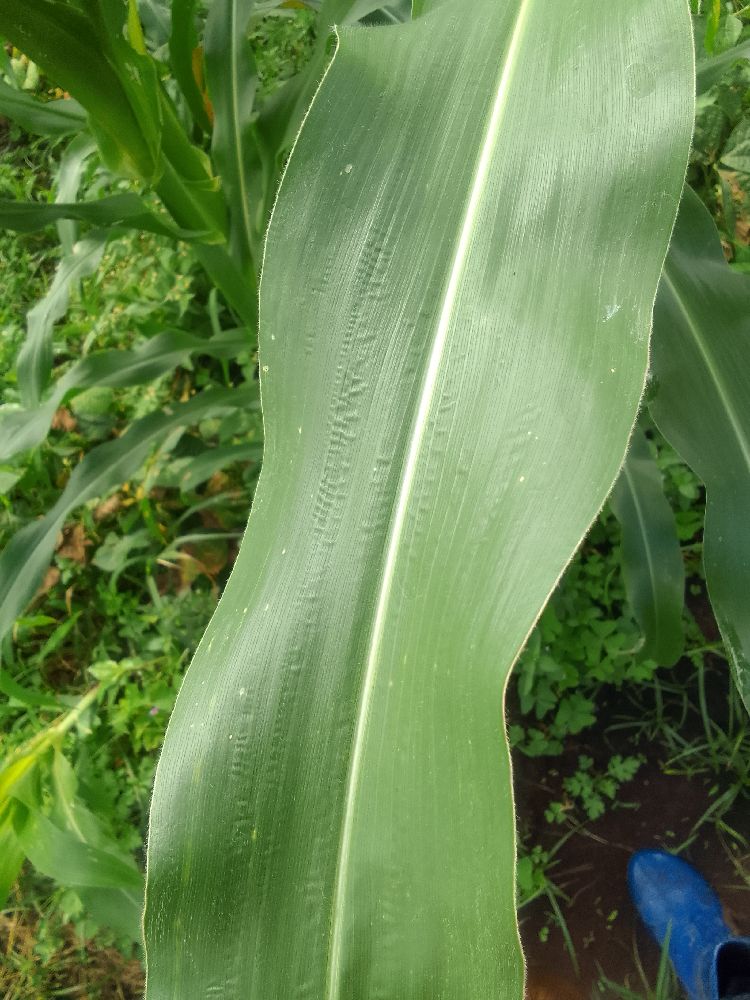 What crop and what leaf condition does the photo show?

maize, healthy
